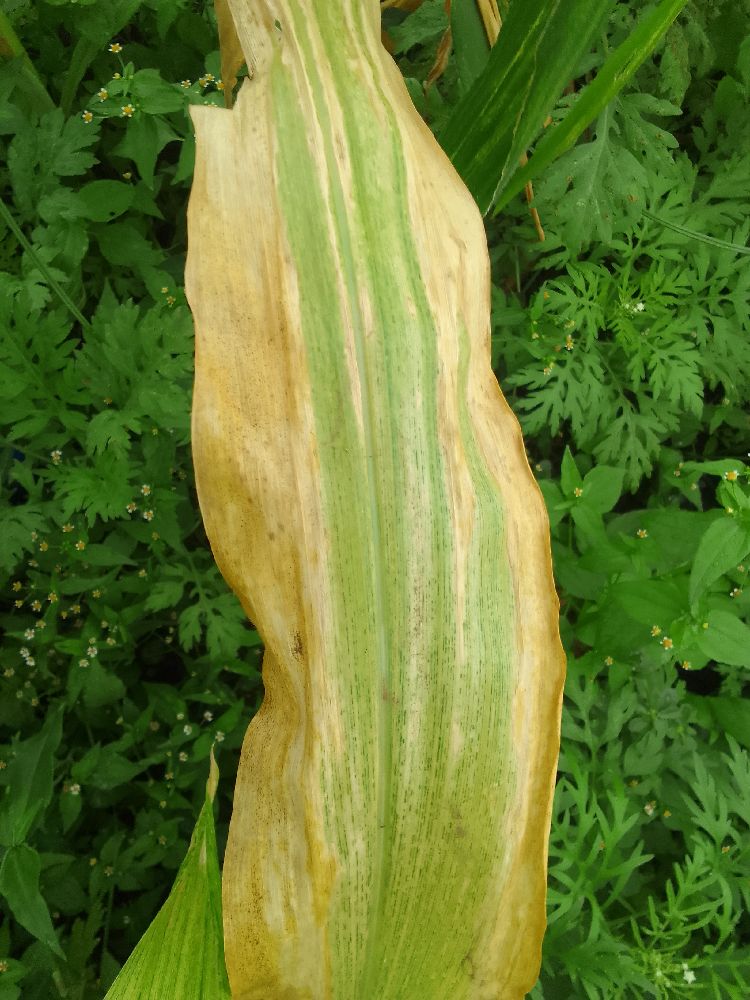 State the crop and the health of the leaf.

maize, maize lethal necrosis
